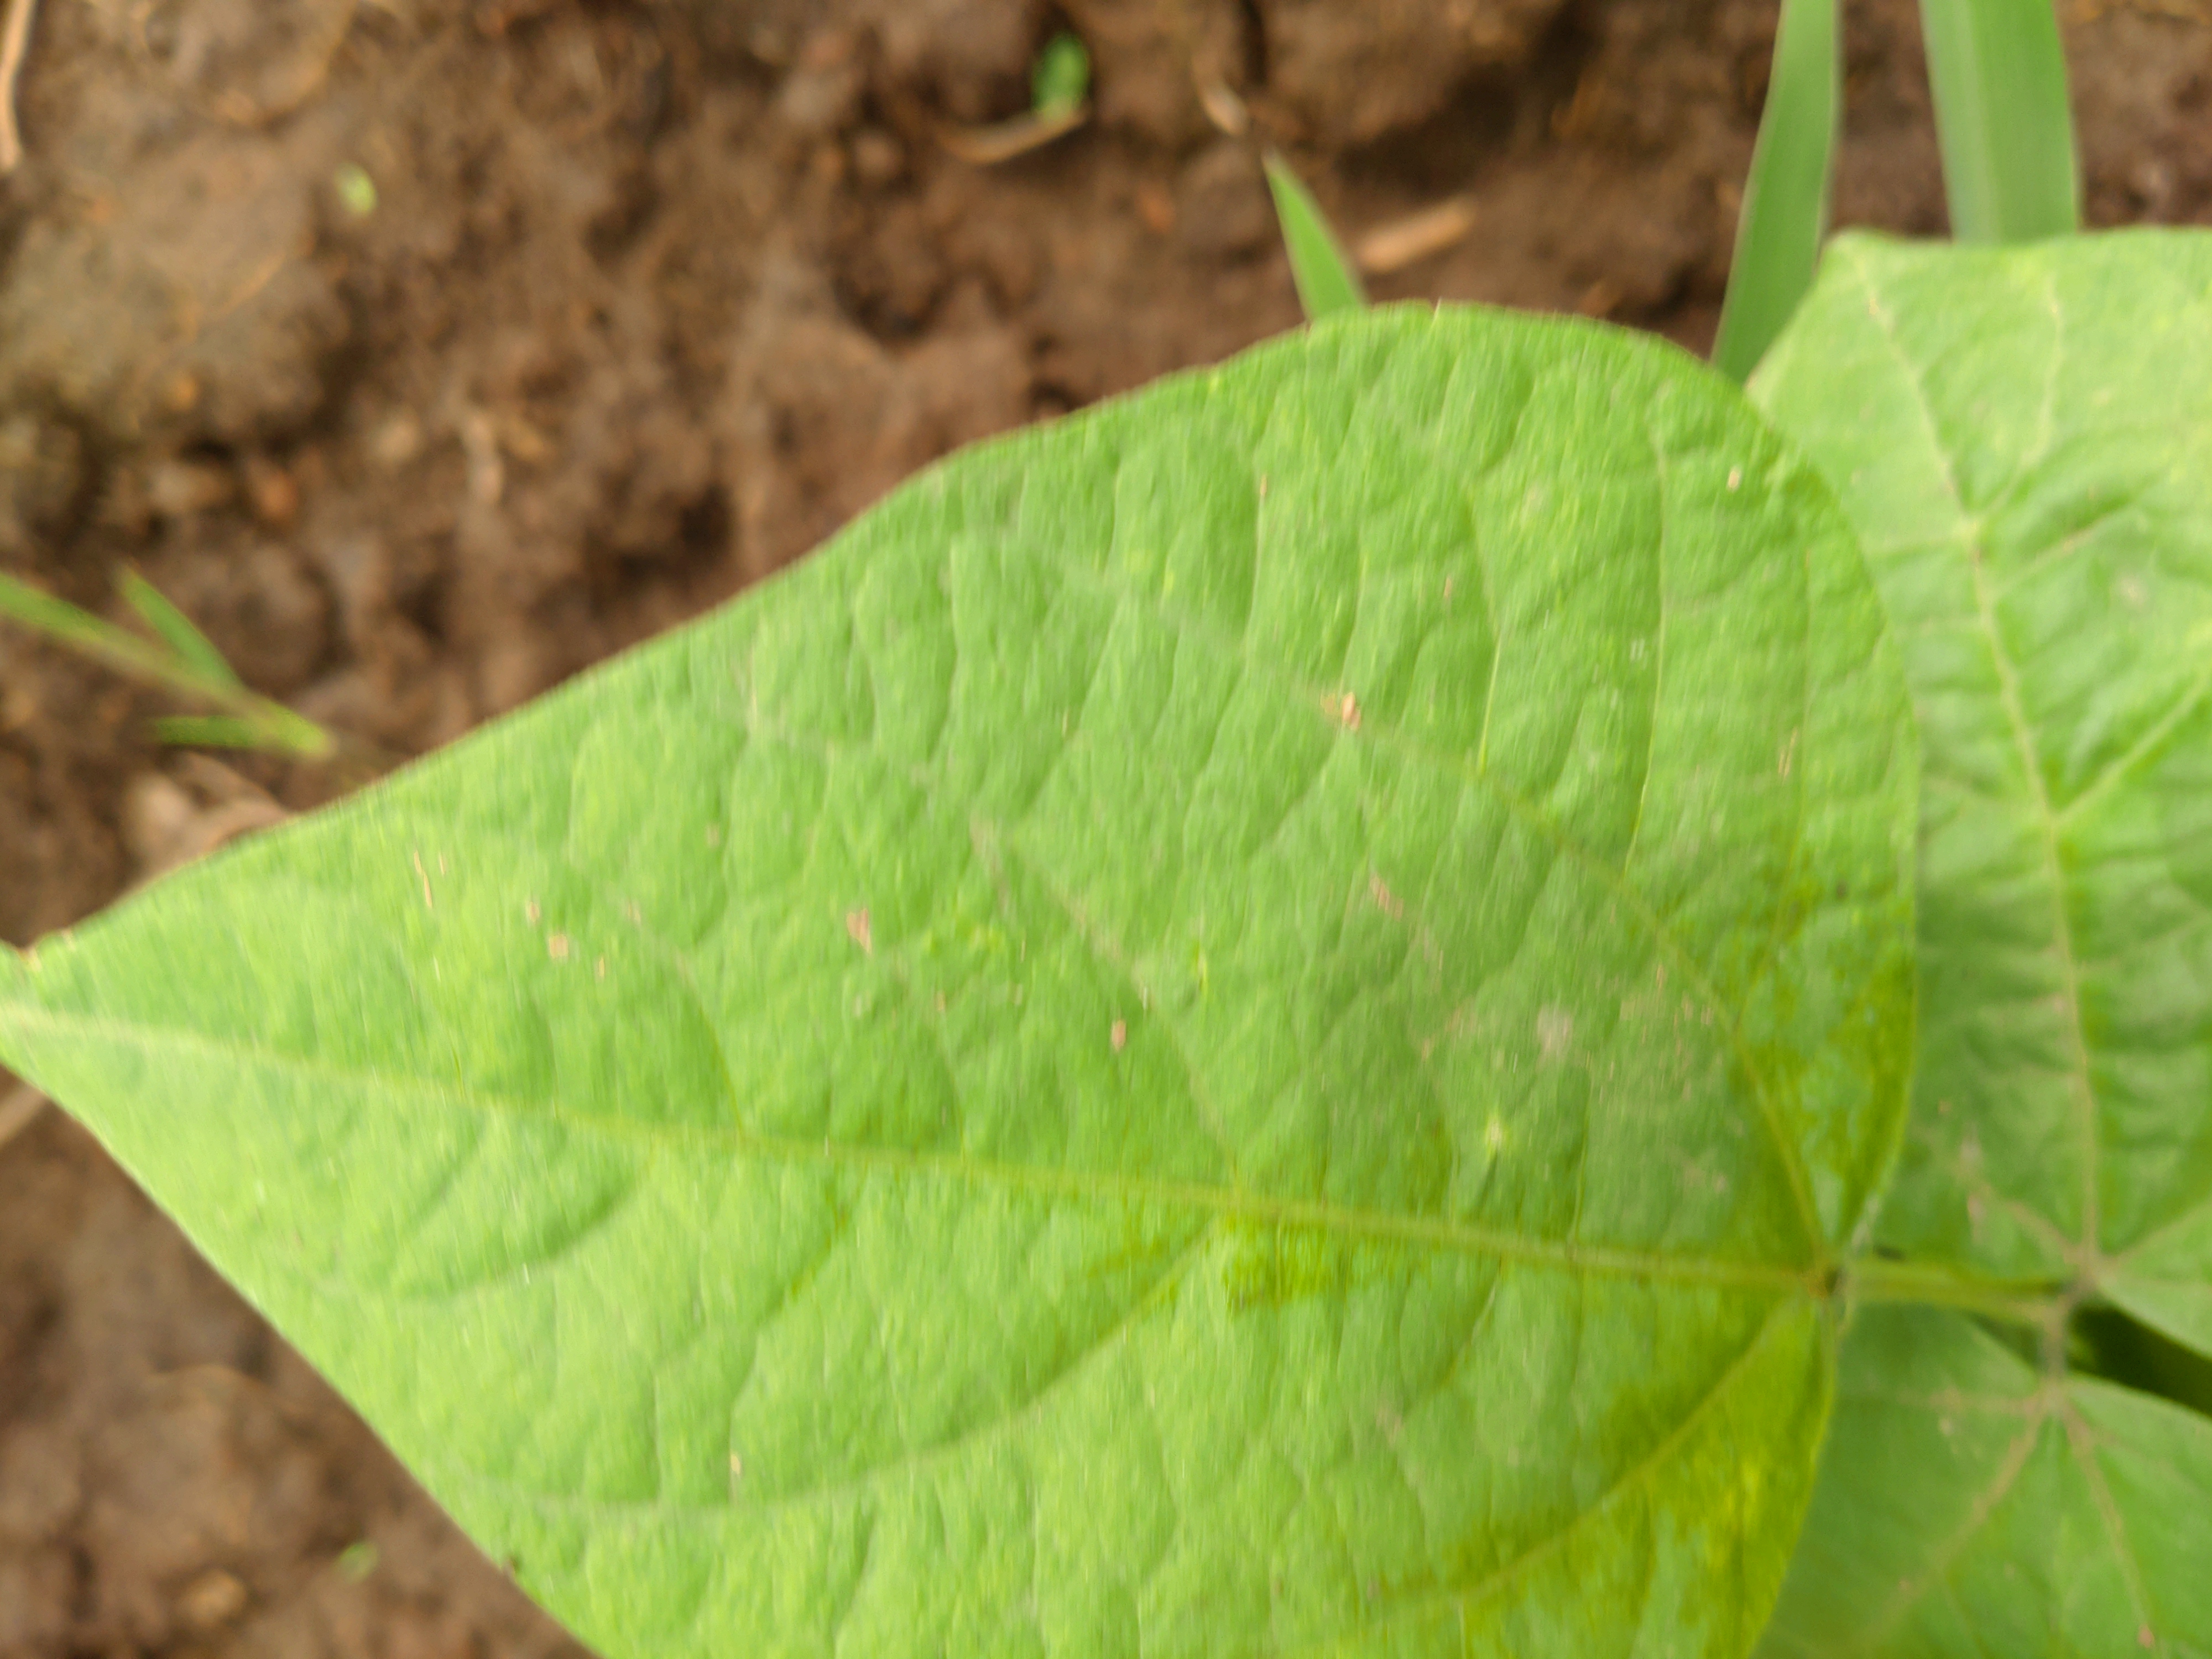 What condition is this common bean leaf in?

healthy
